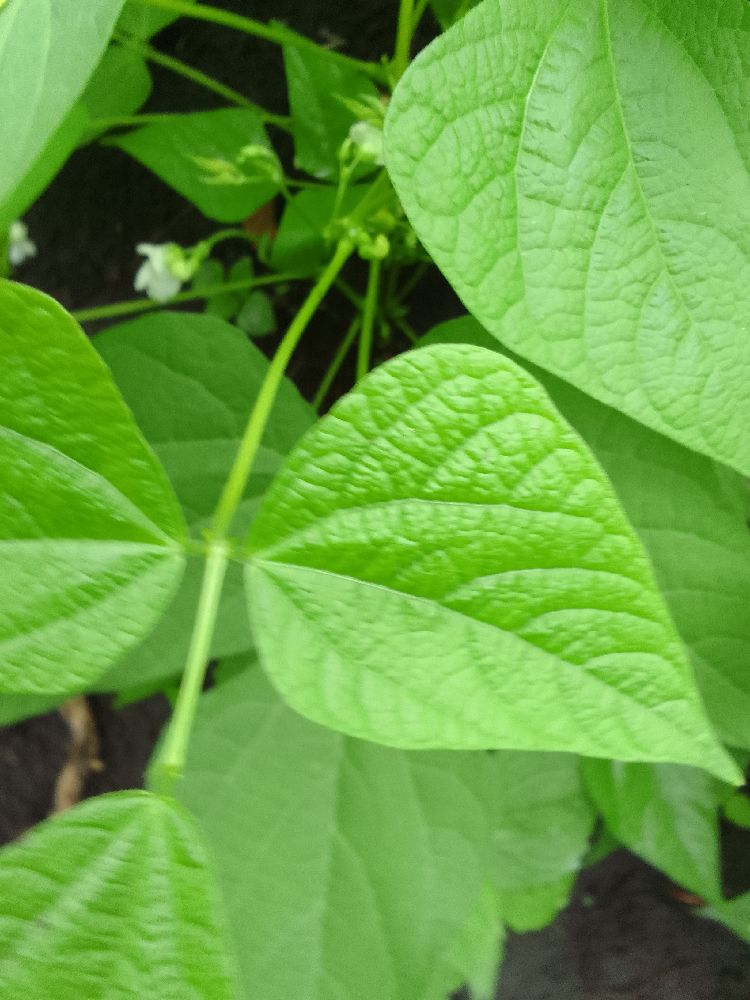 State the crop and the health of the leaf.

common bean, healthy
